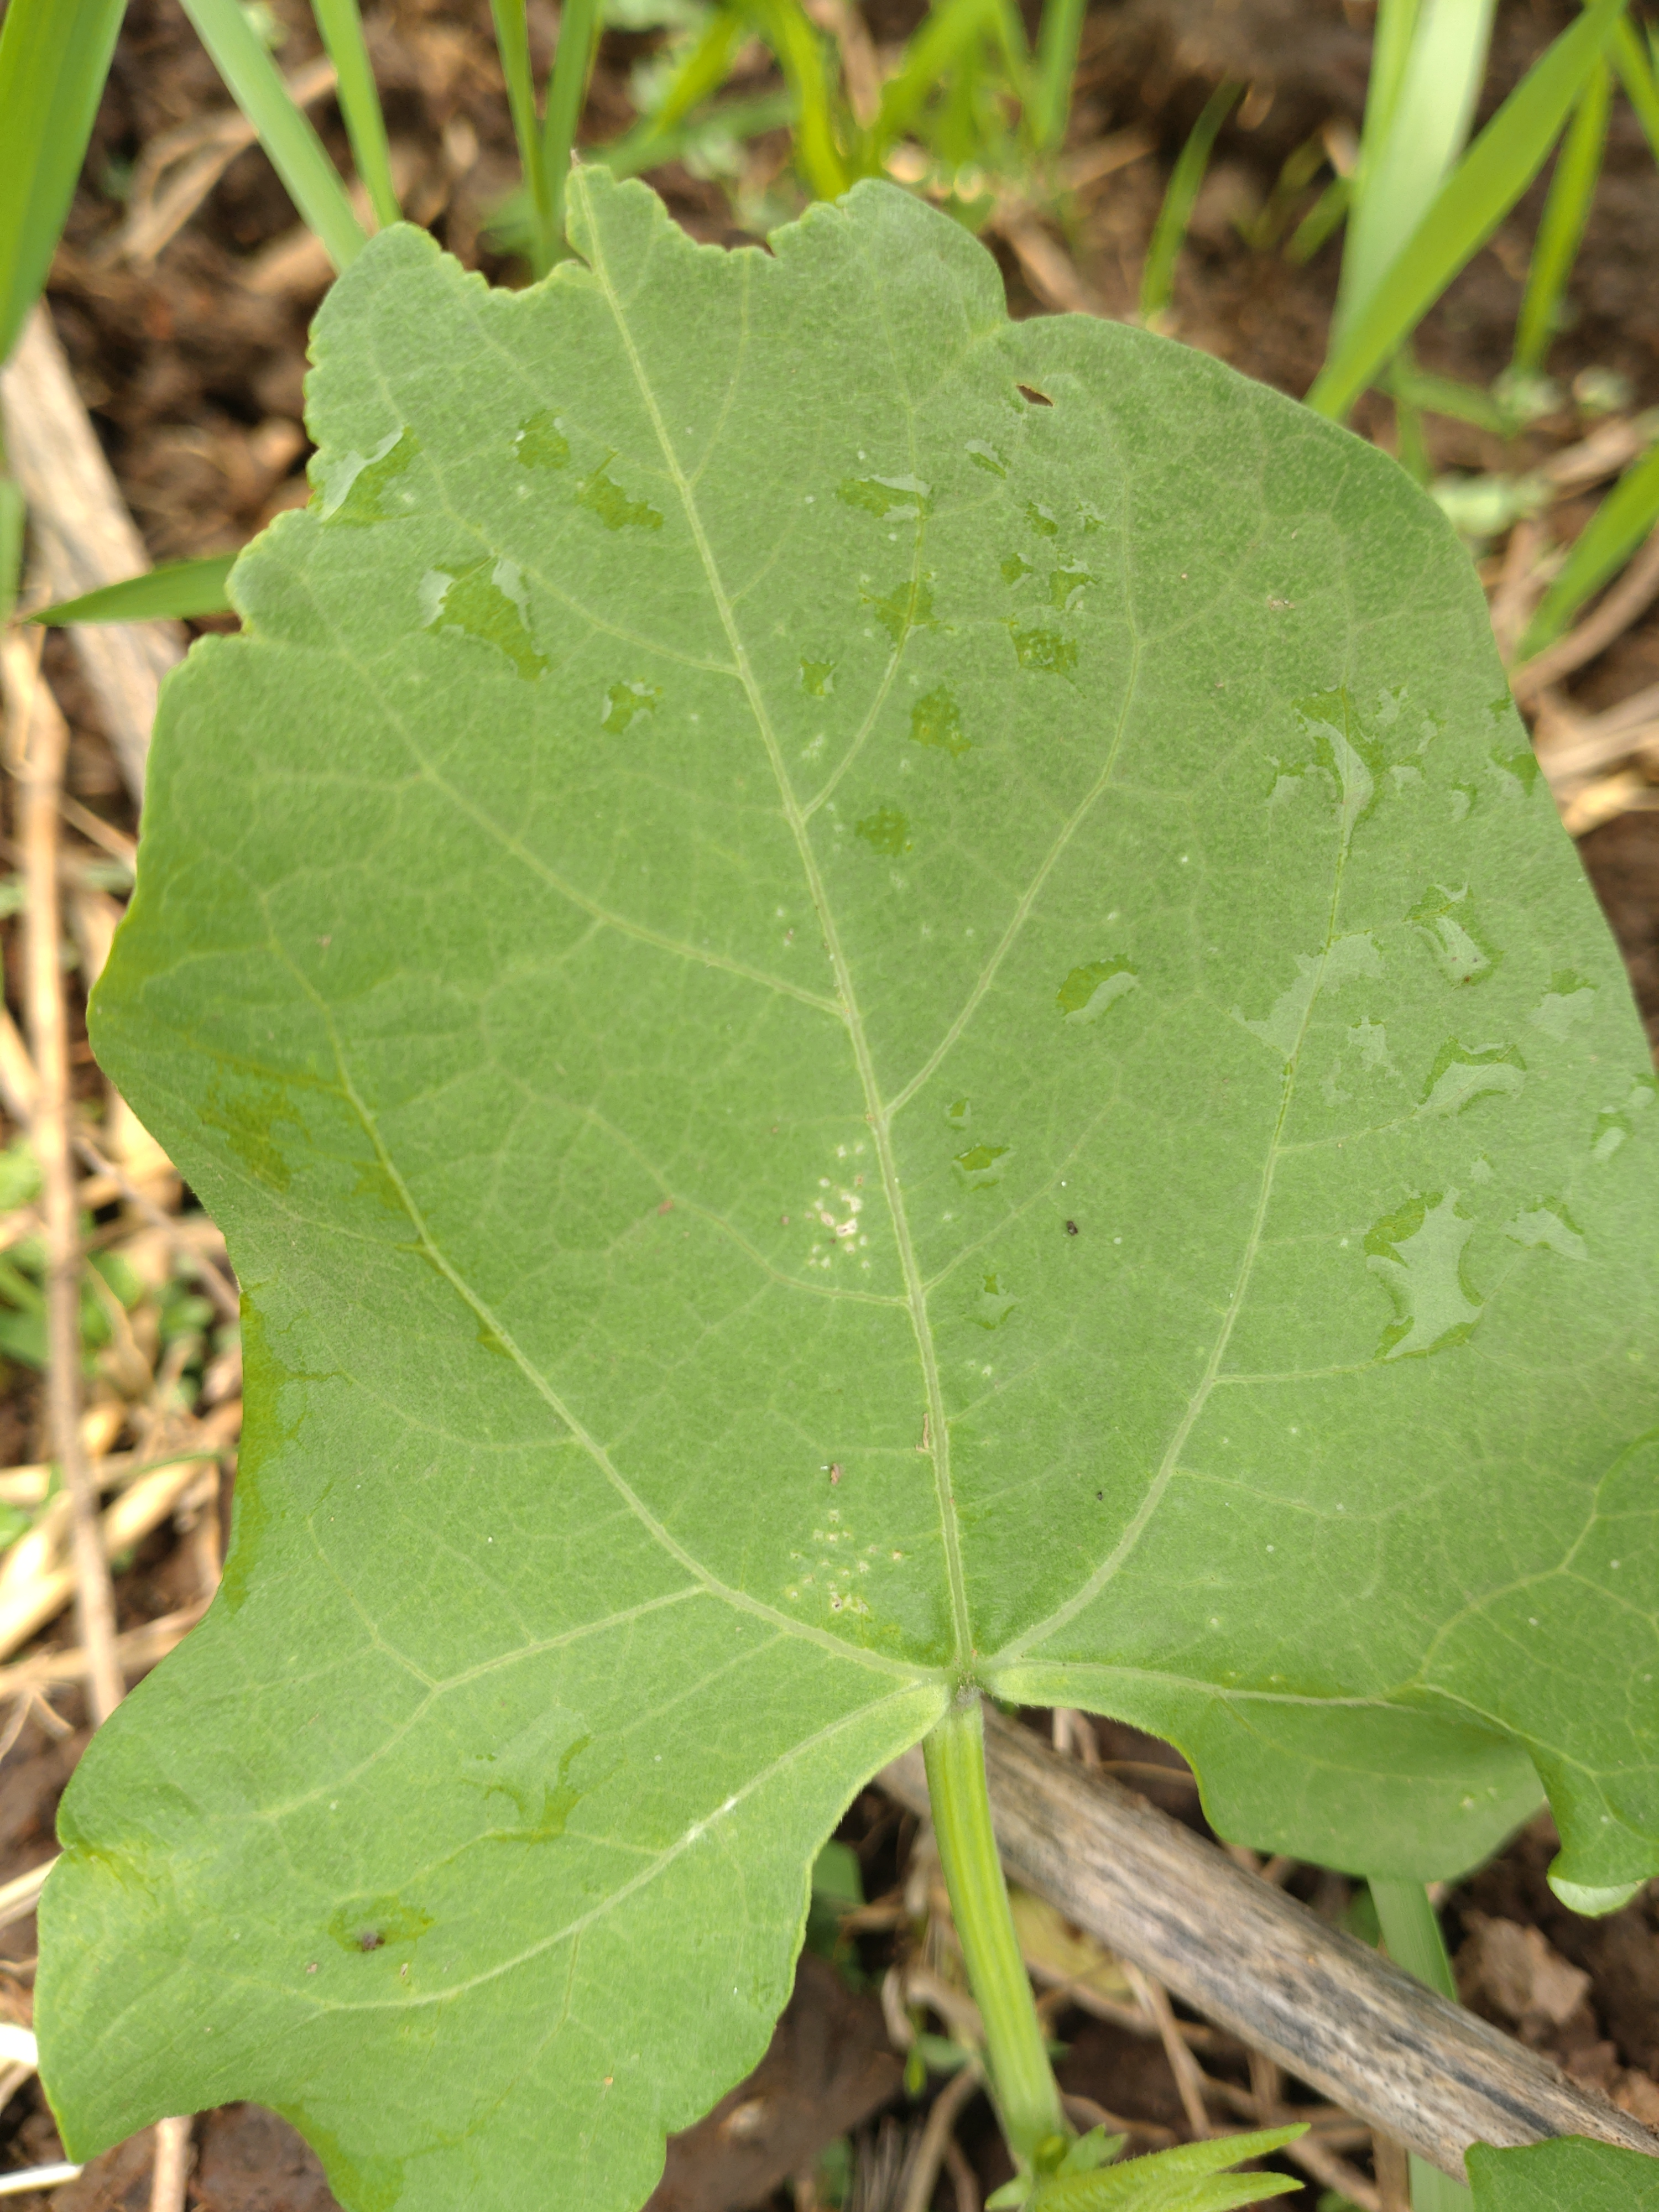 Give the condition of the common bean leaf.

healthy
